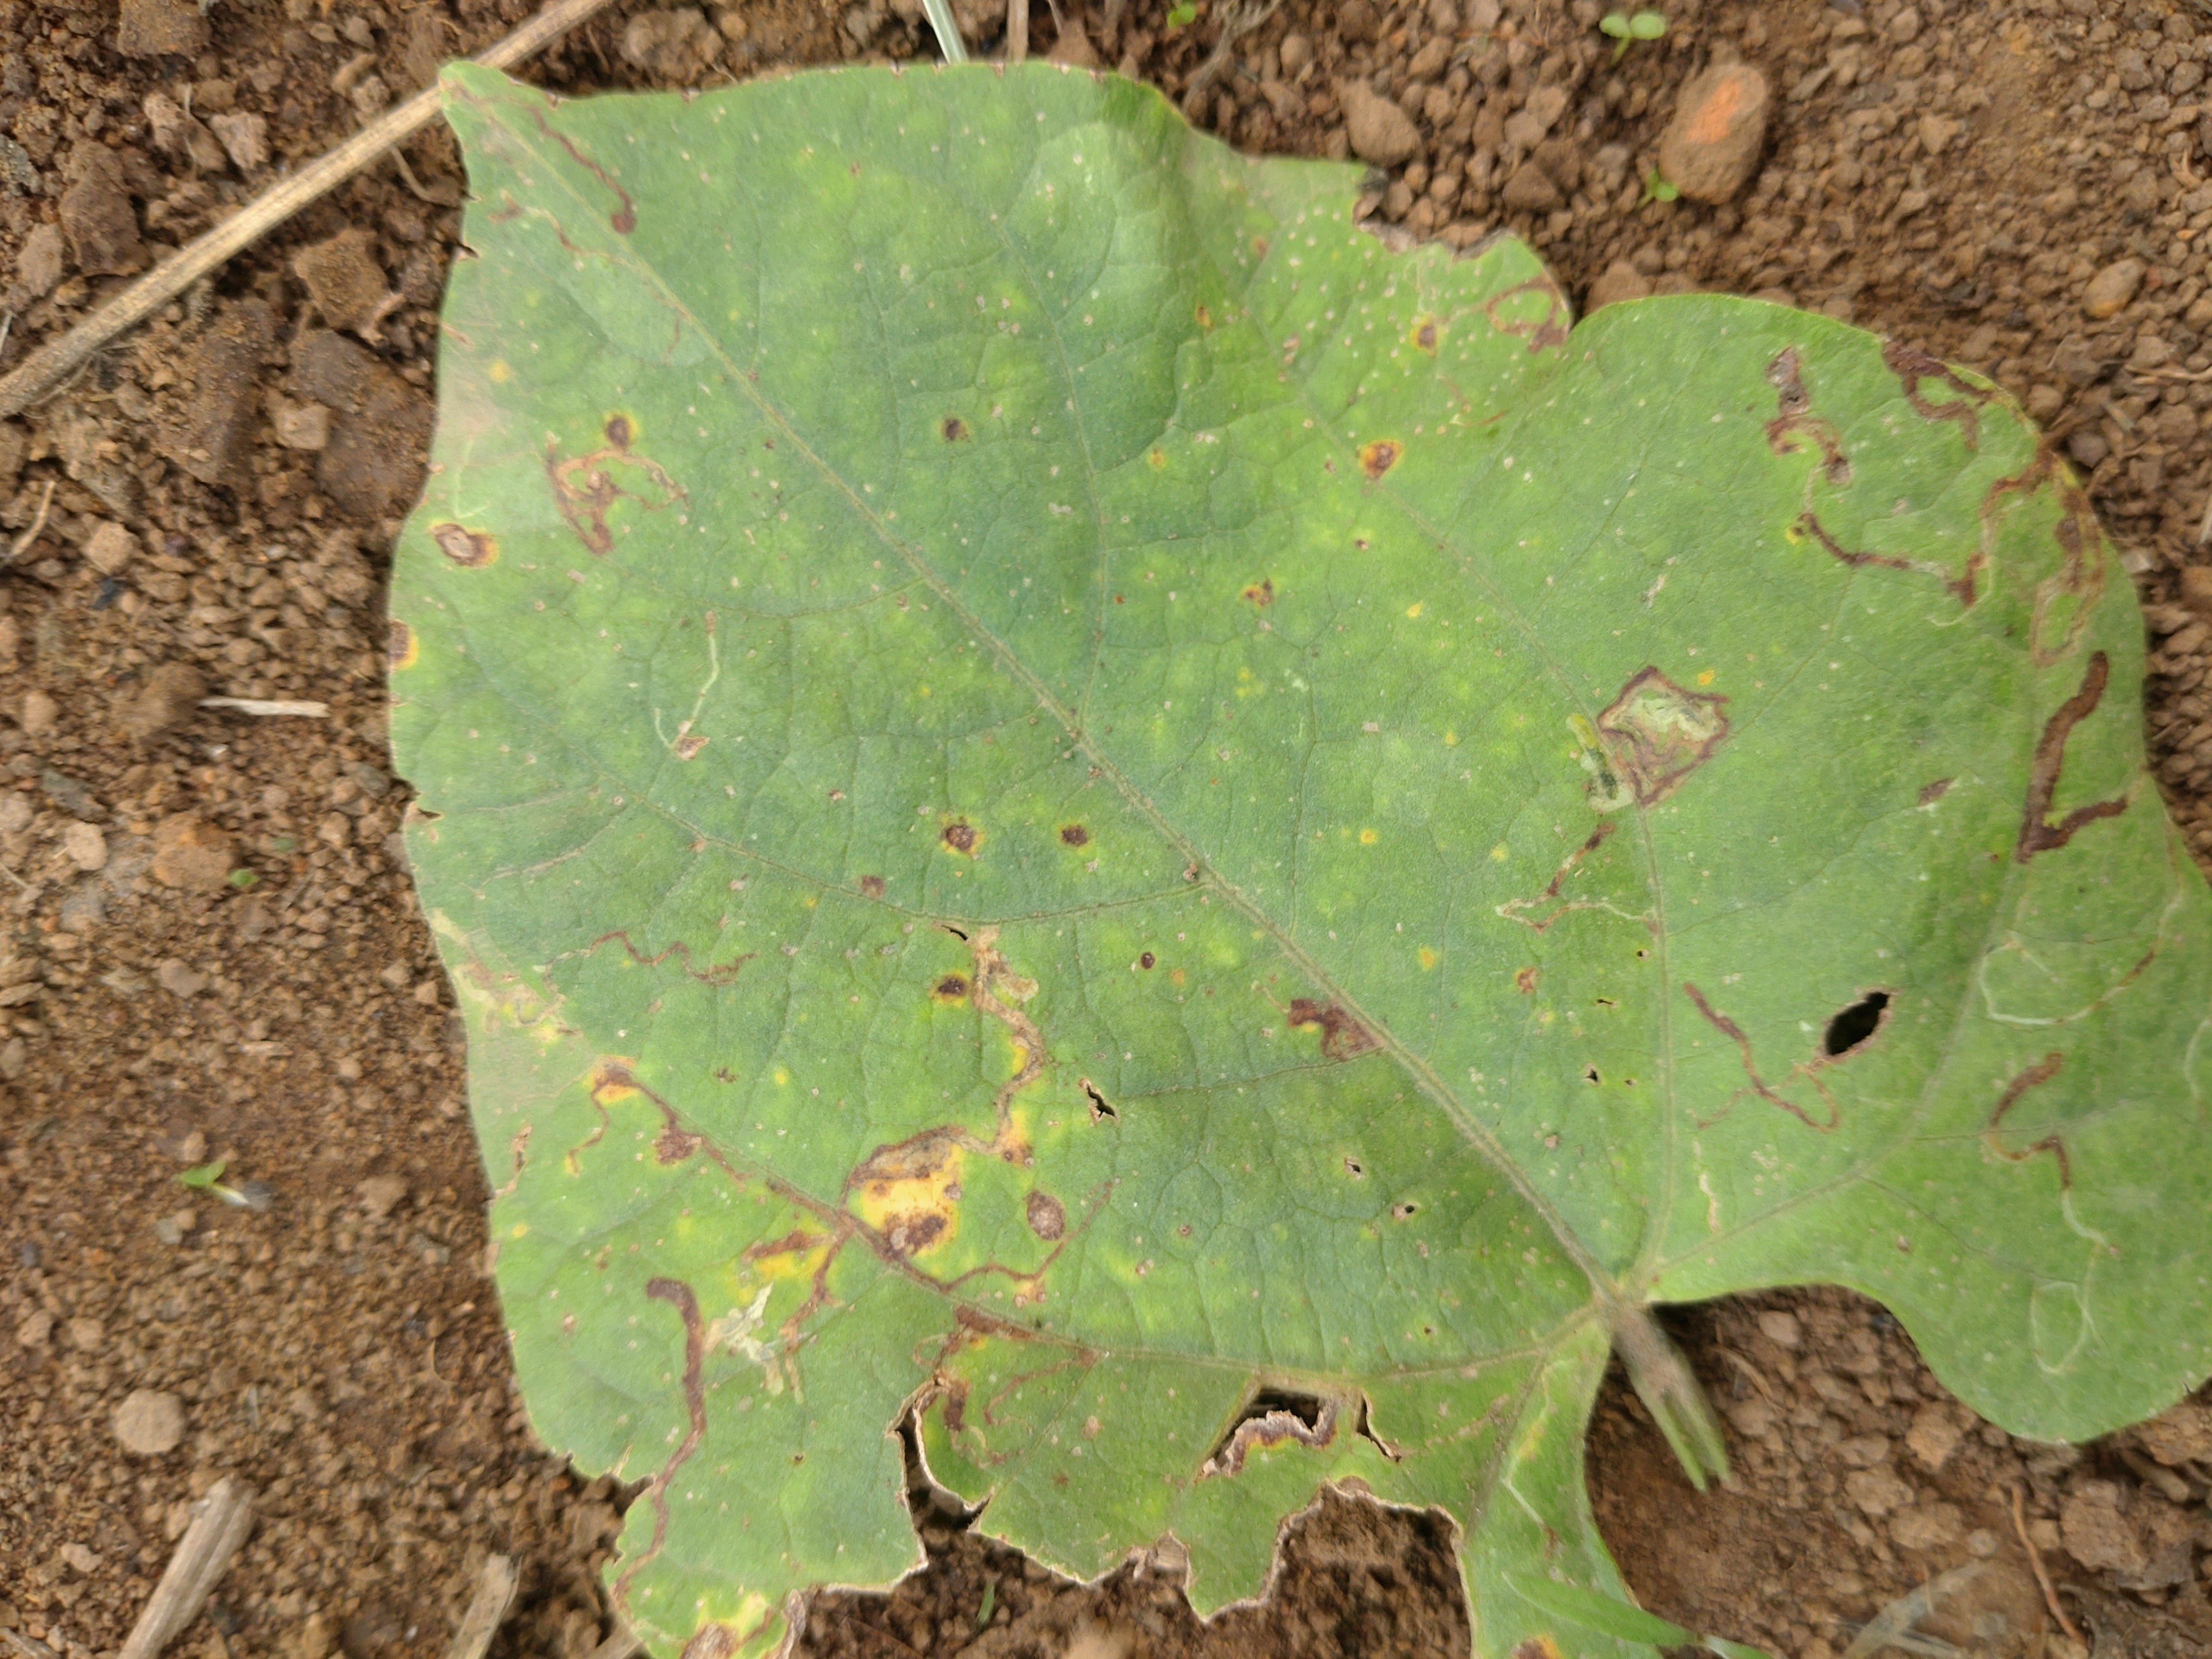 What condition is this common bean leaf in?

rust
